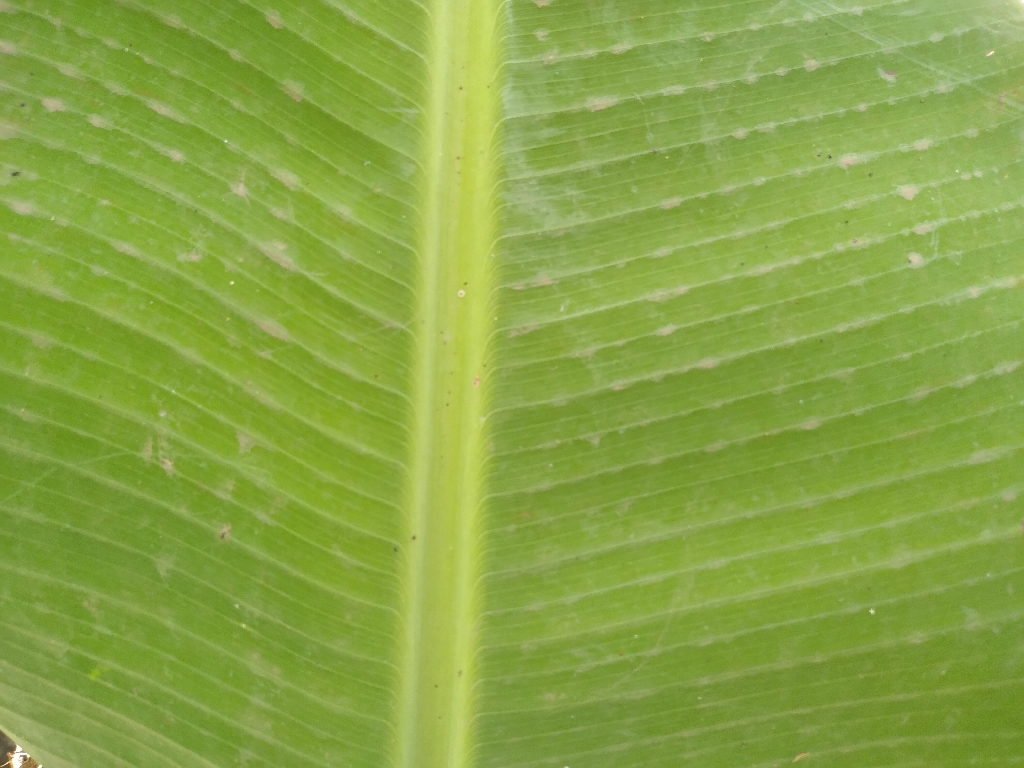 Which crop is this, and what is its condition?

banana, healthy
